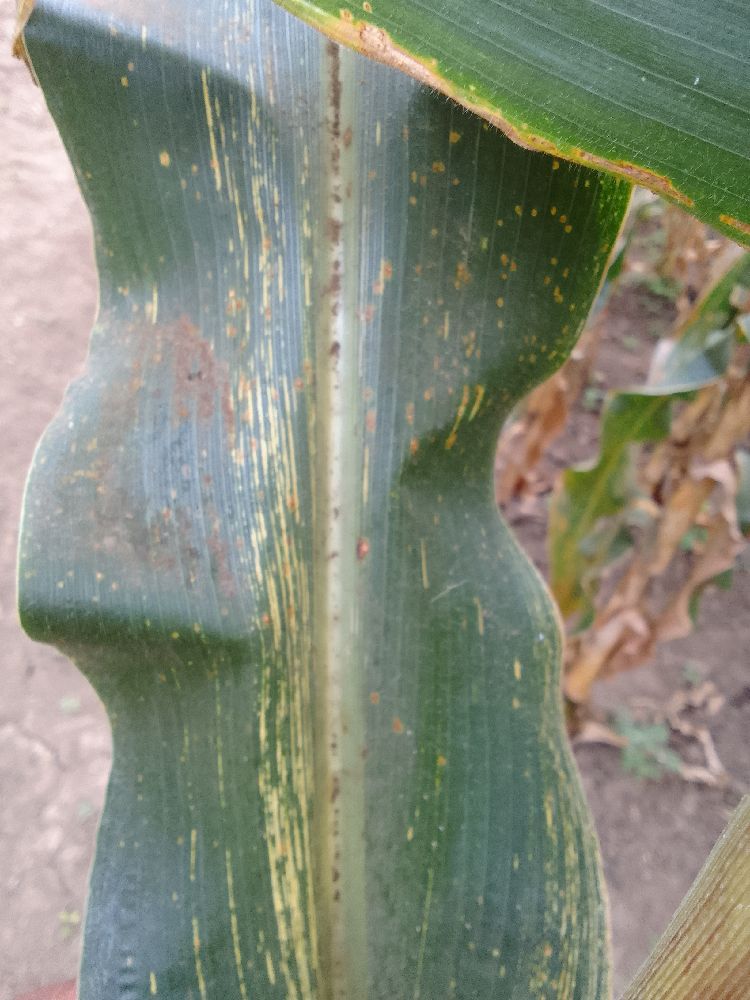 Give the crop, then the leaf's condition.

maize, maize streak virus
